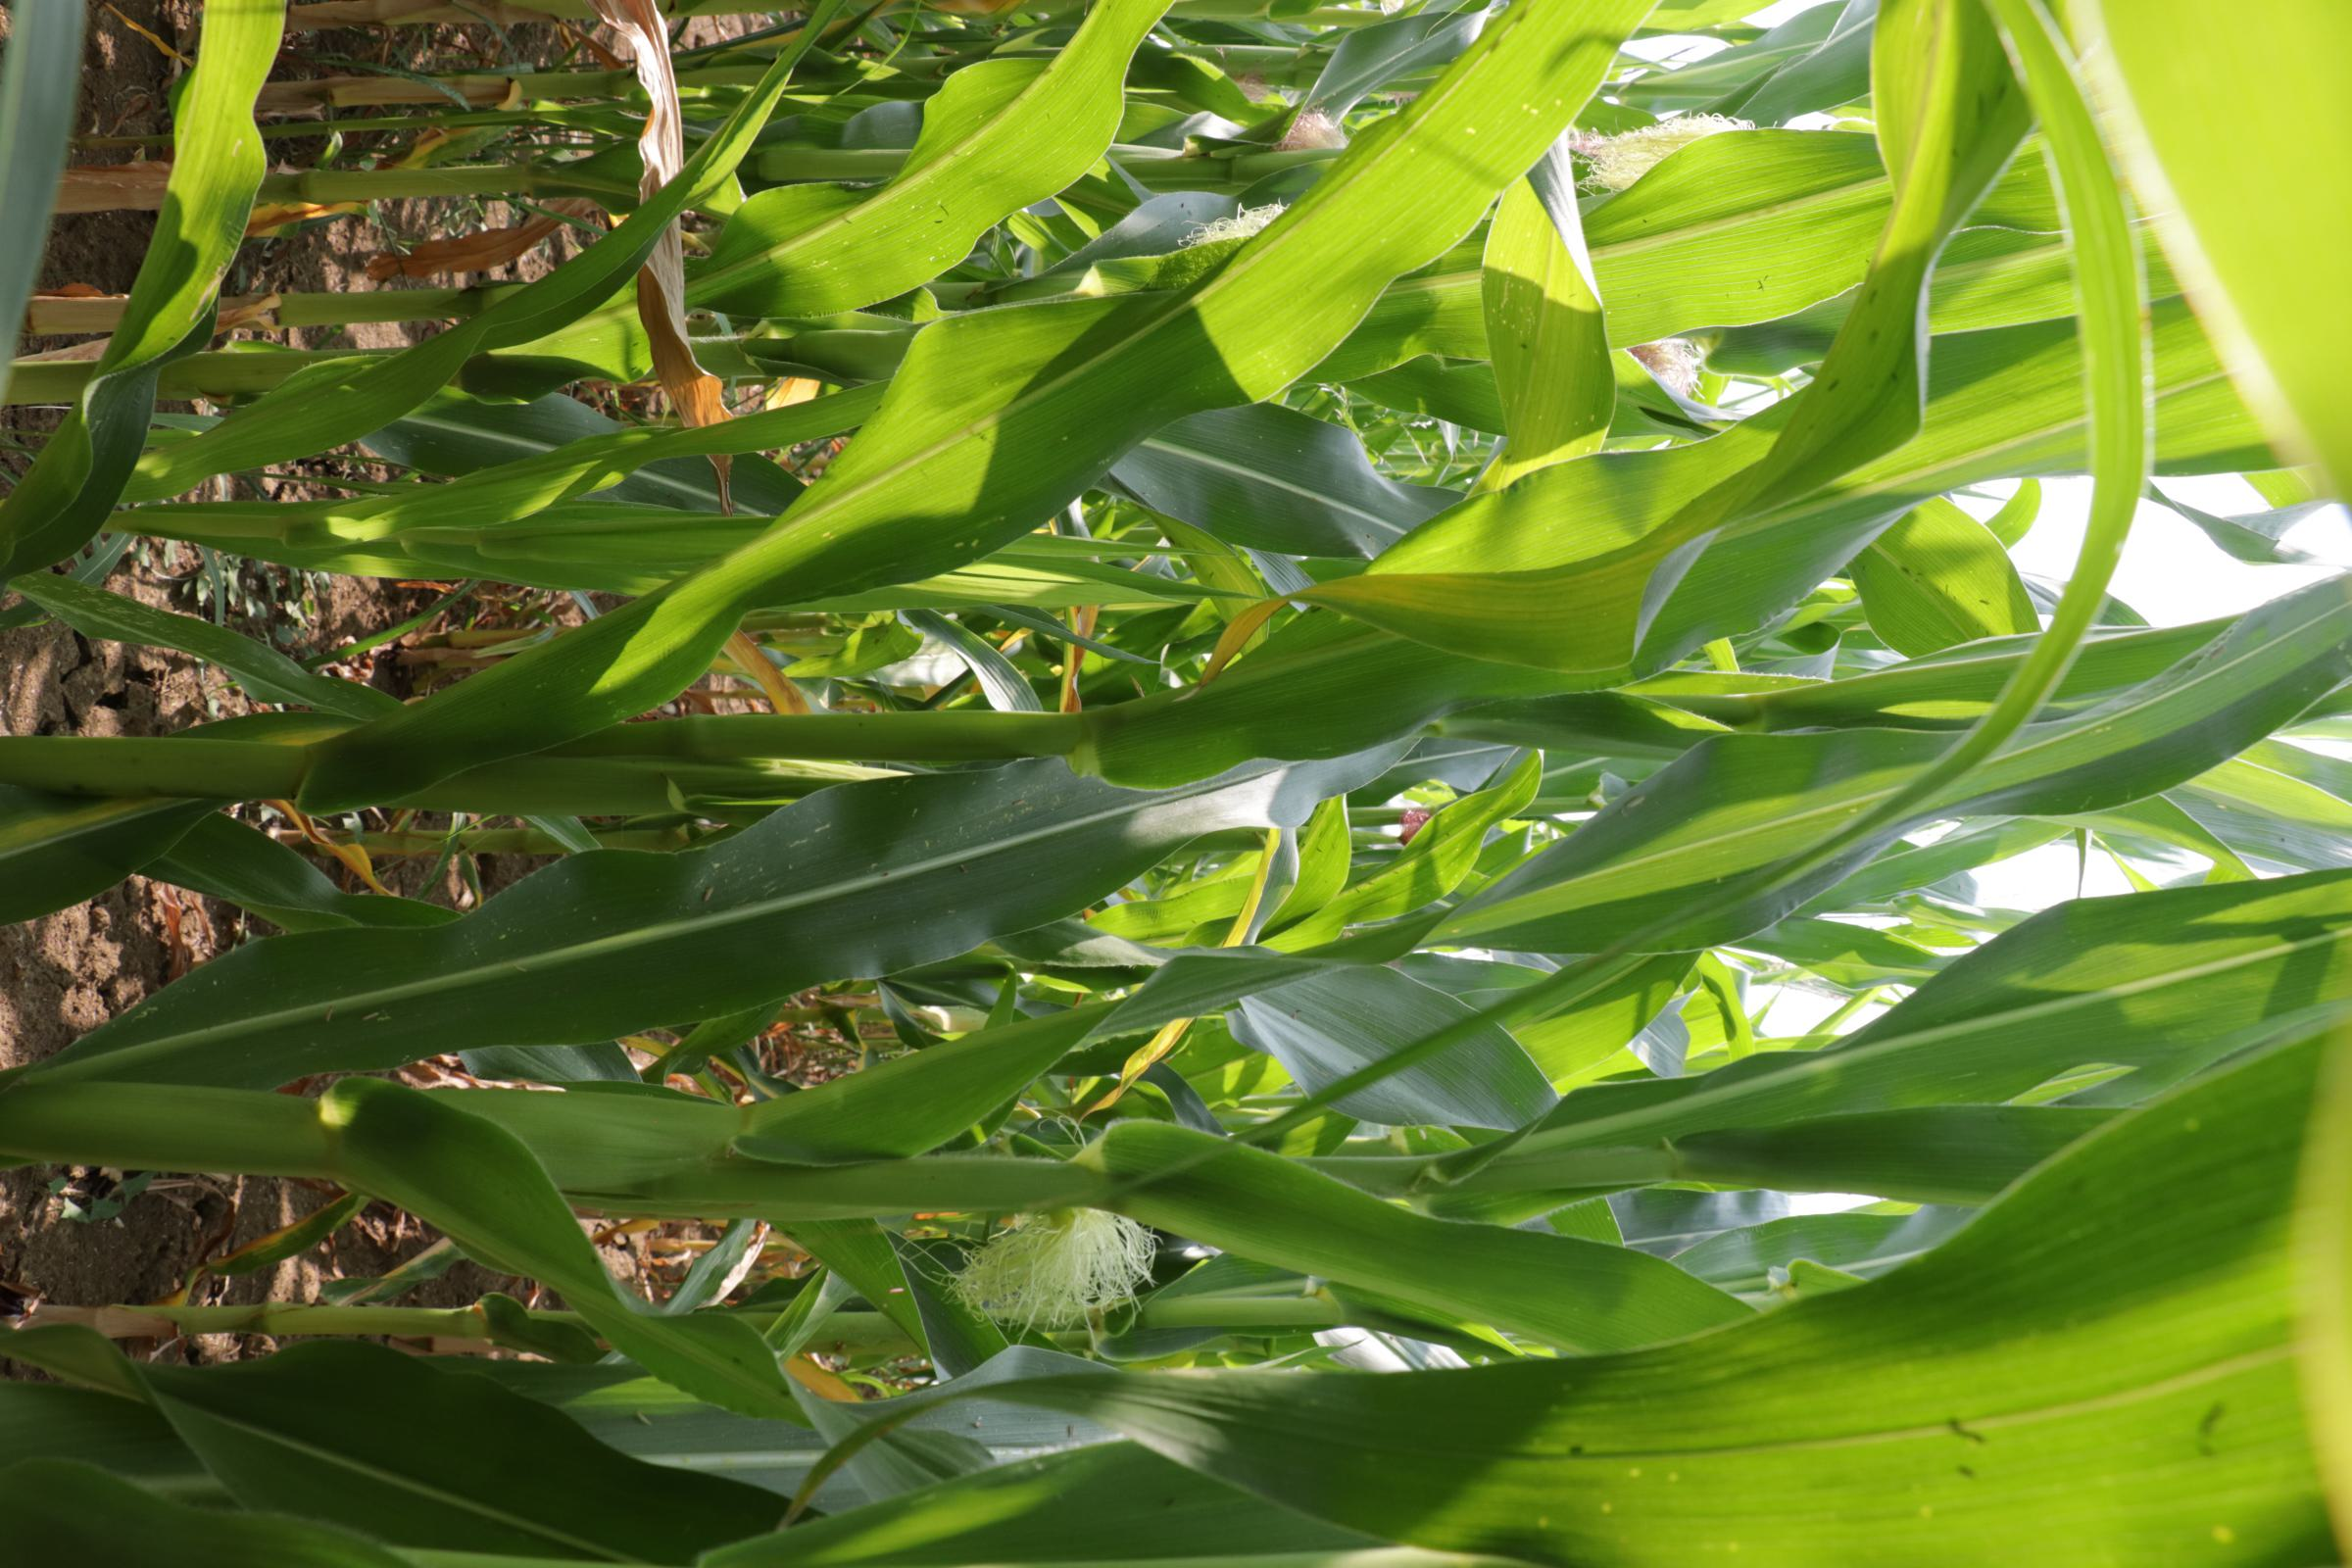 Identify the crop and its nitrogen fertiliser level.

maize, no added nitrogen
